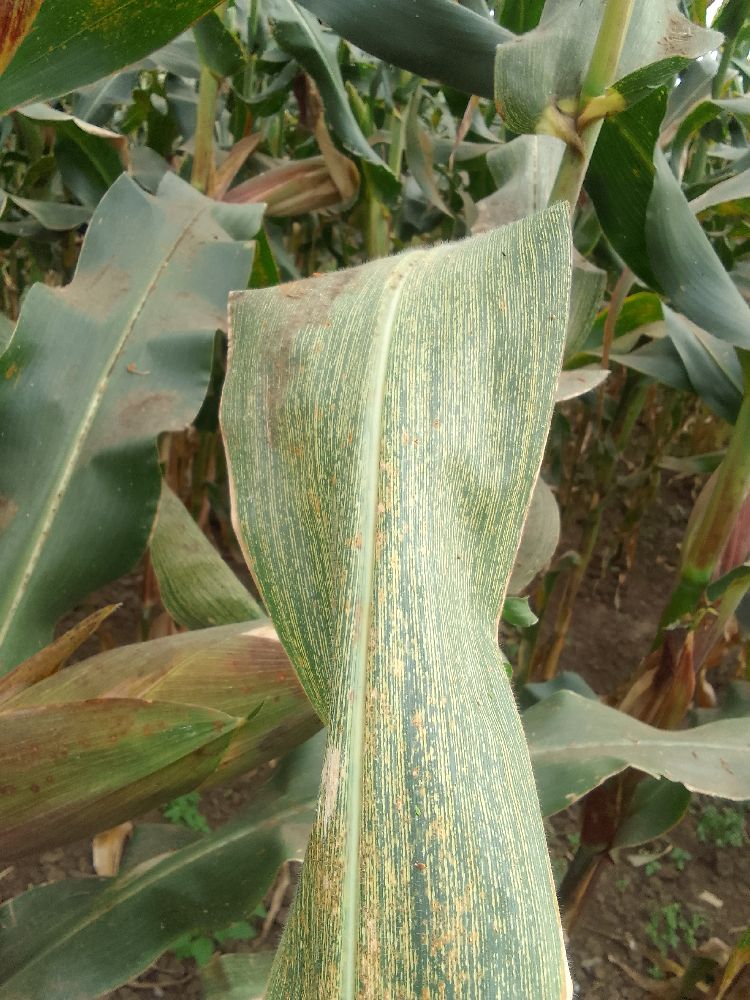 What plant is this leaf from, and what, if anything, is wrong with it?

maize, maize streak virus
